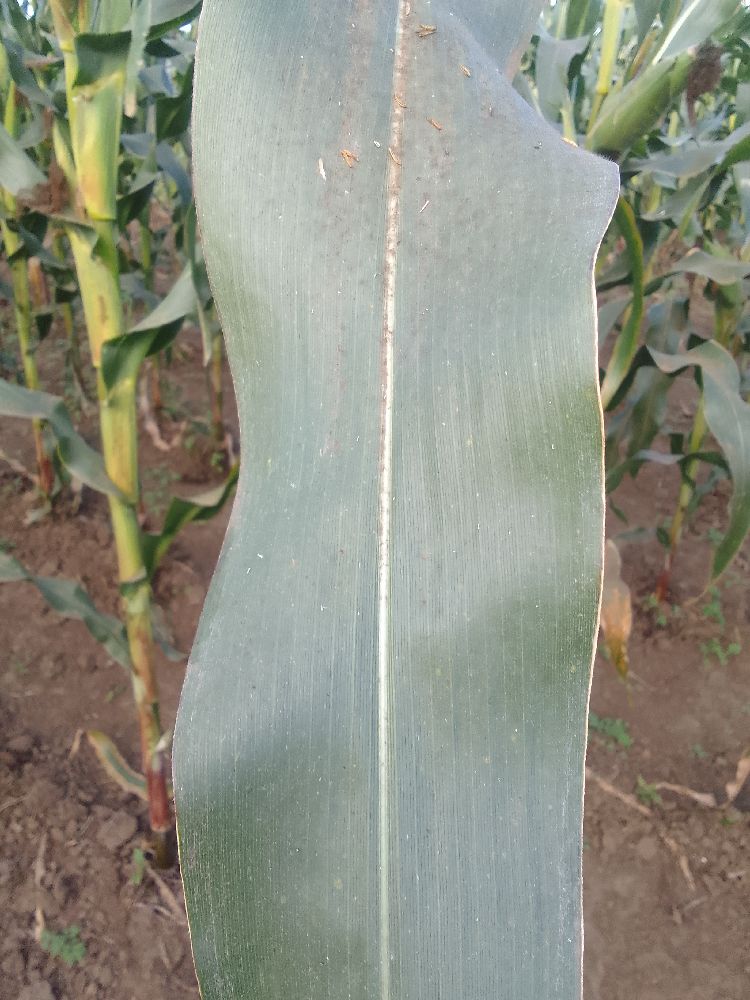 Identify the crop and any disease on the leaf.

maize, healthy
